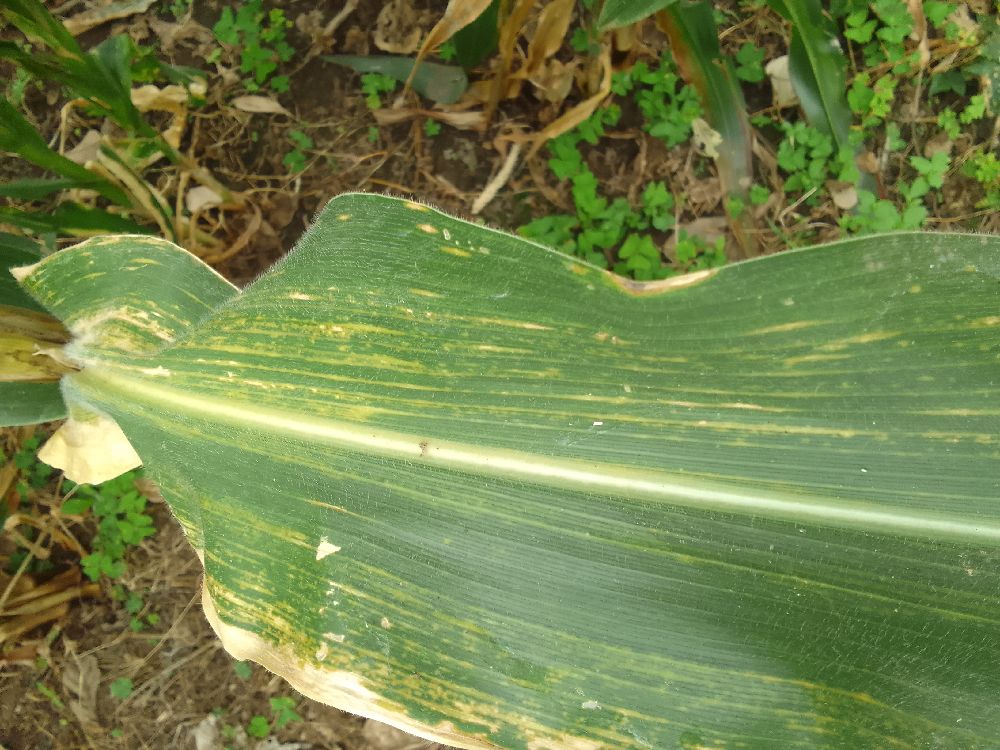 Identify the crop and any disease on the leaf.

maize, maize lethal necrosis
